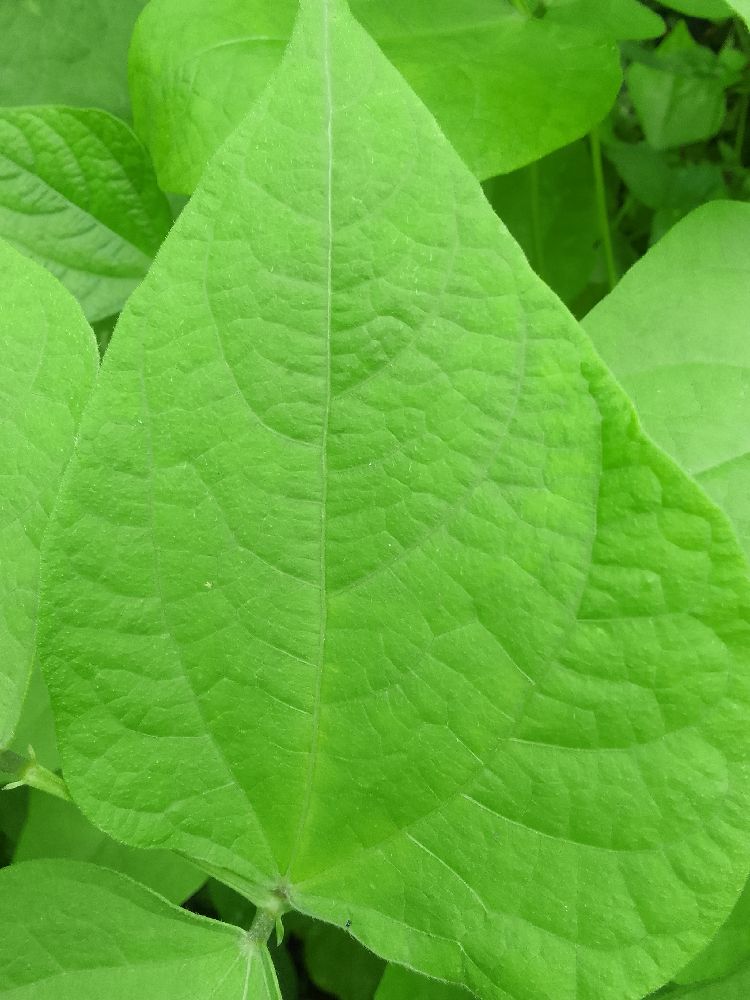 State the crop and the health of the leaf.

common bean, healthy
